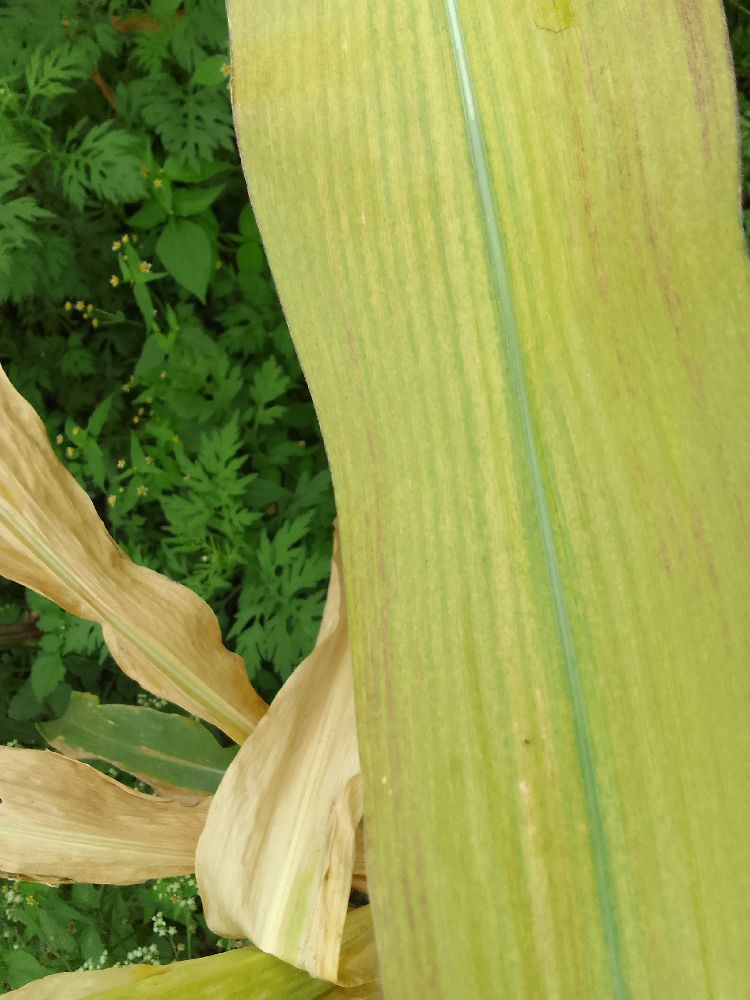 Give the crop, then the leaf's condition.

maize, maize lethal necrosis
